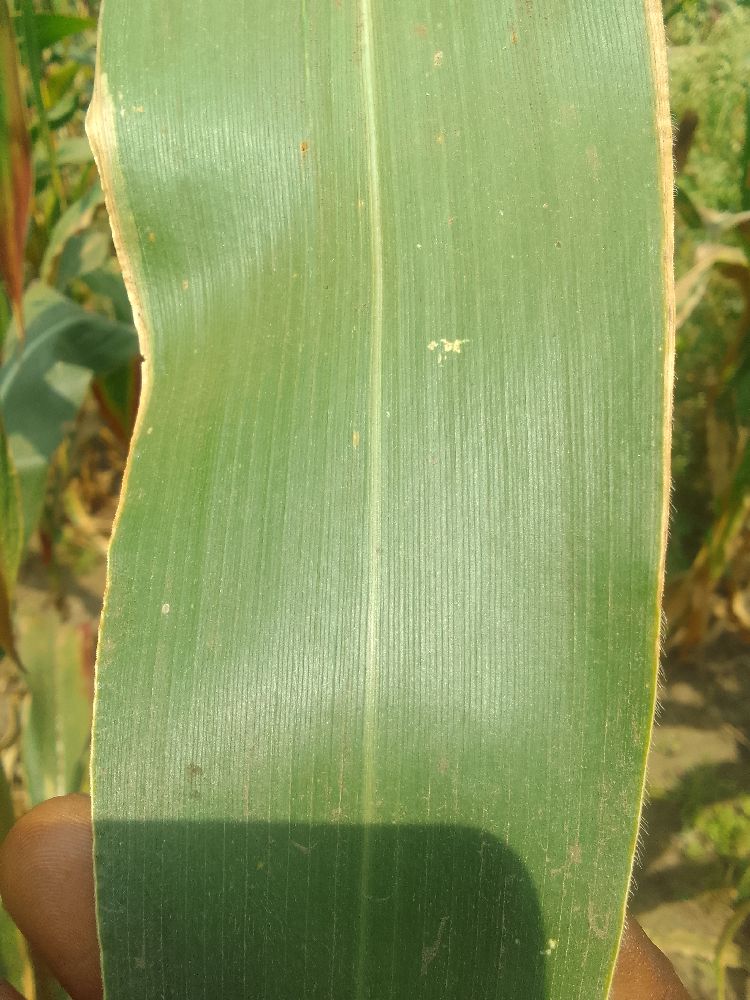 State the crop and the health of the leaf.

maize, healthy
